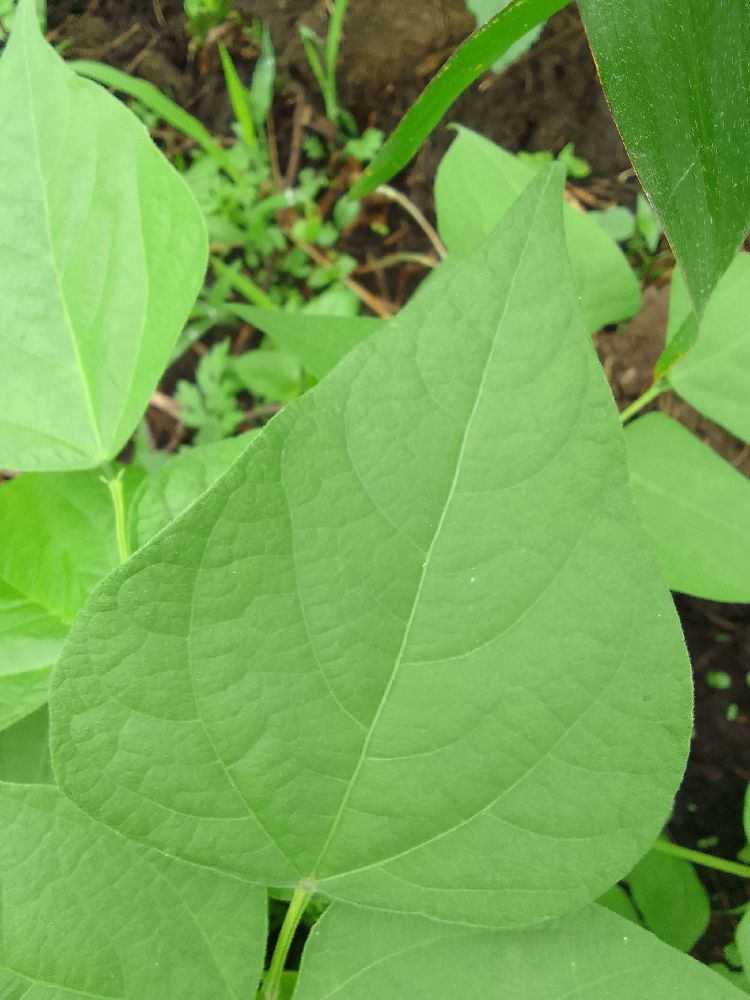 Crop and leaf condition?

common bean, healthy
